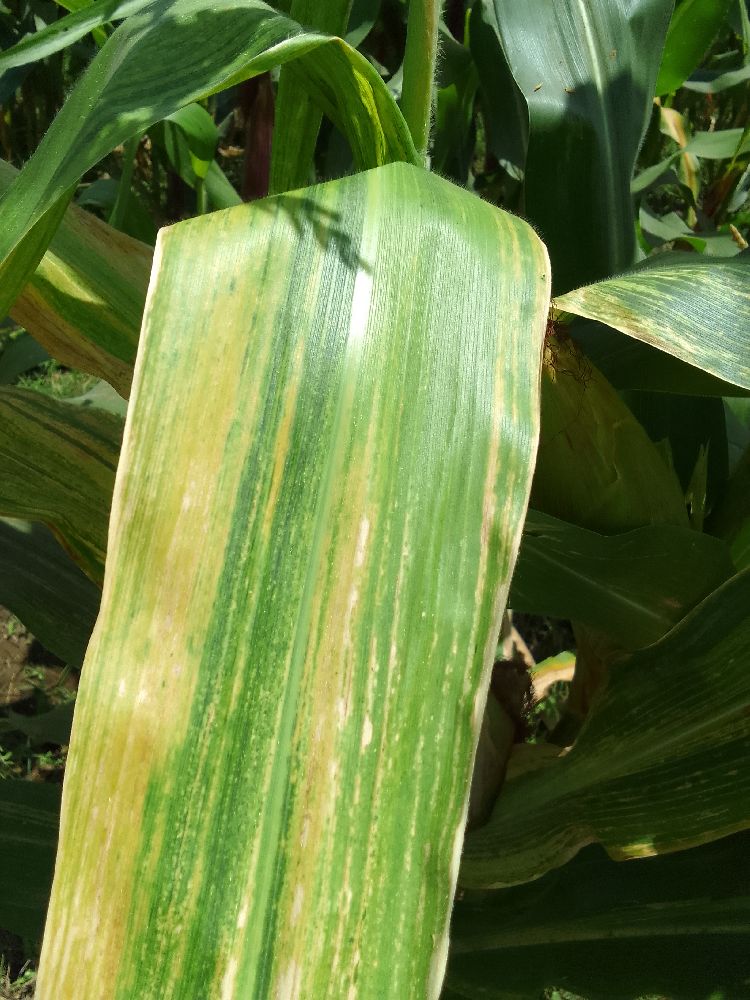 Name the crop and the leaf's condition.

maize, maize lethal necrosis
